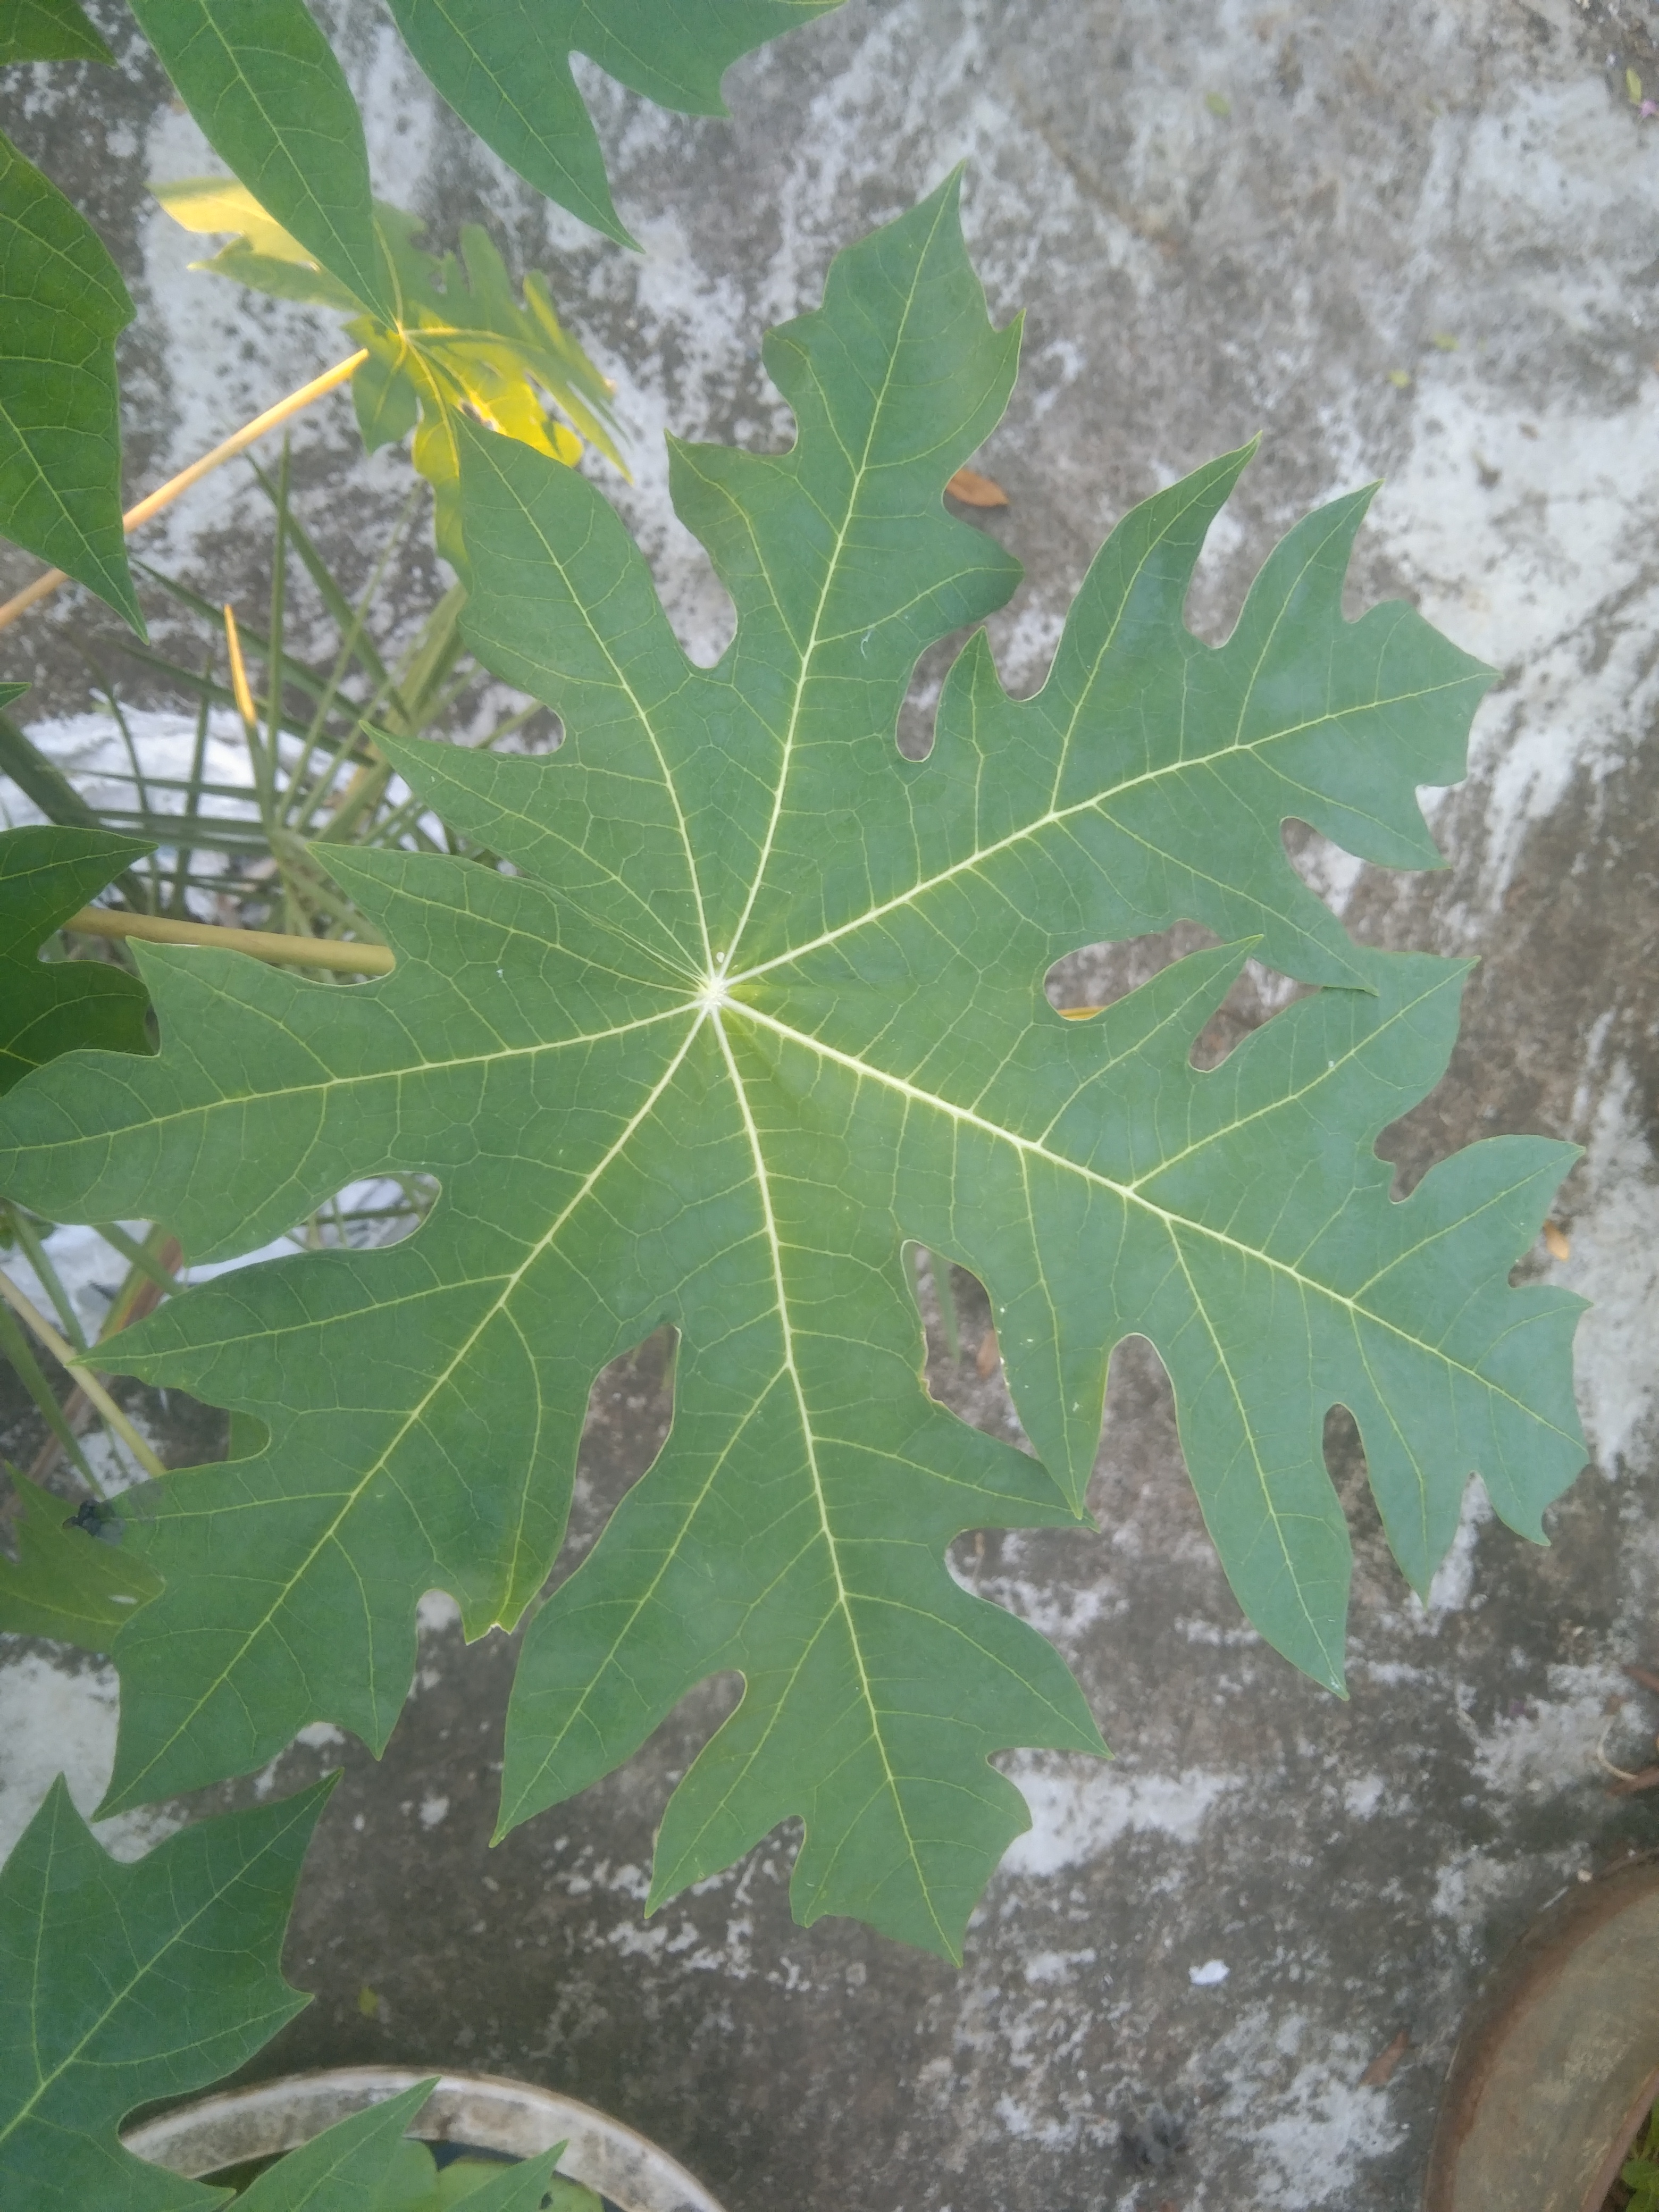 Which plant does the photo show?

papaya
